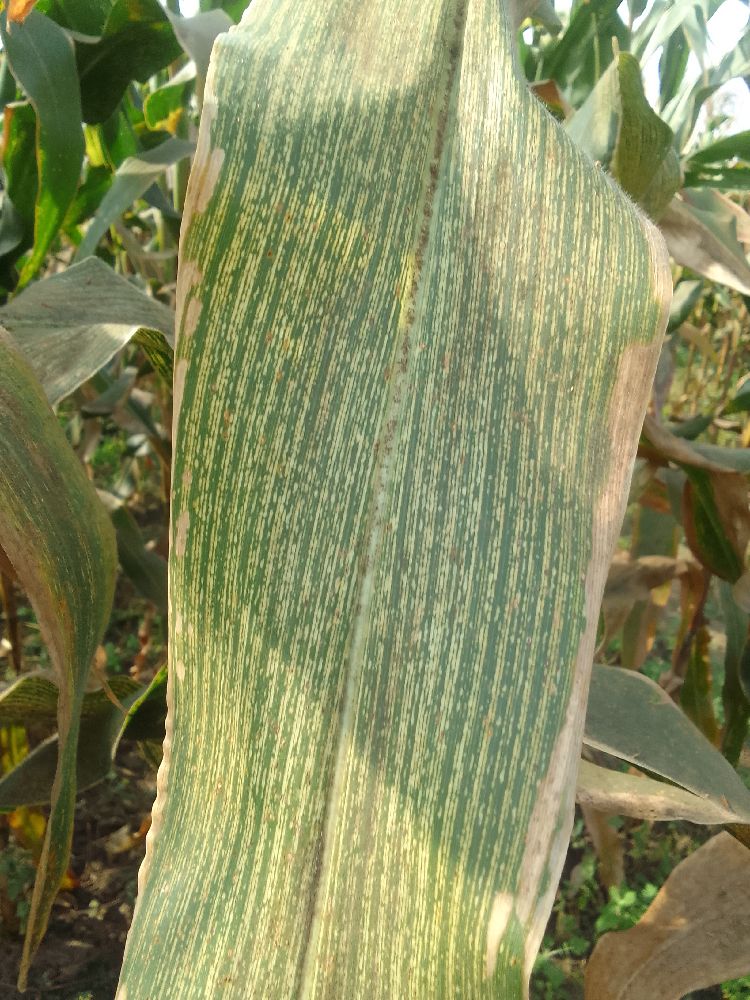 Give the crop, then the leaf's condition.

maize, maize streak virus
